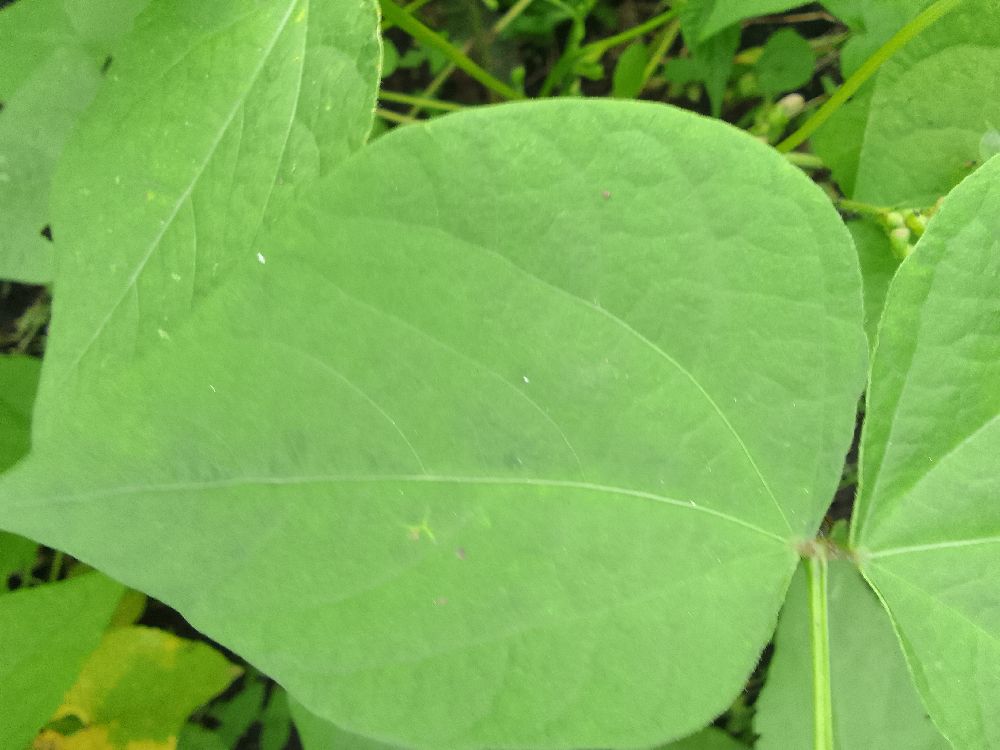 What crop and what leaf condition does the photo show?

common bean, healthy
